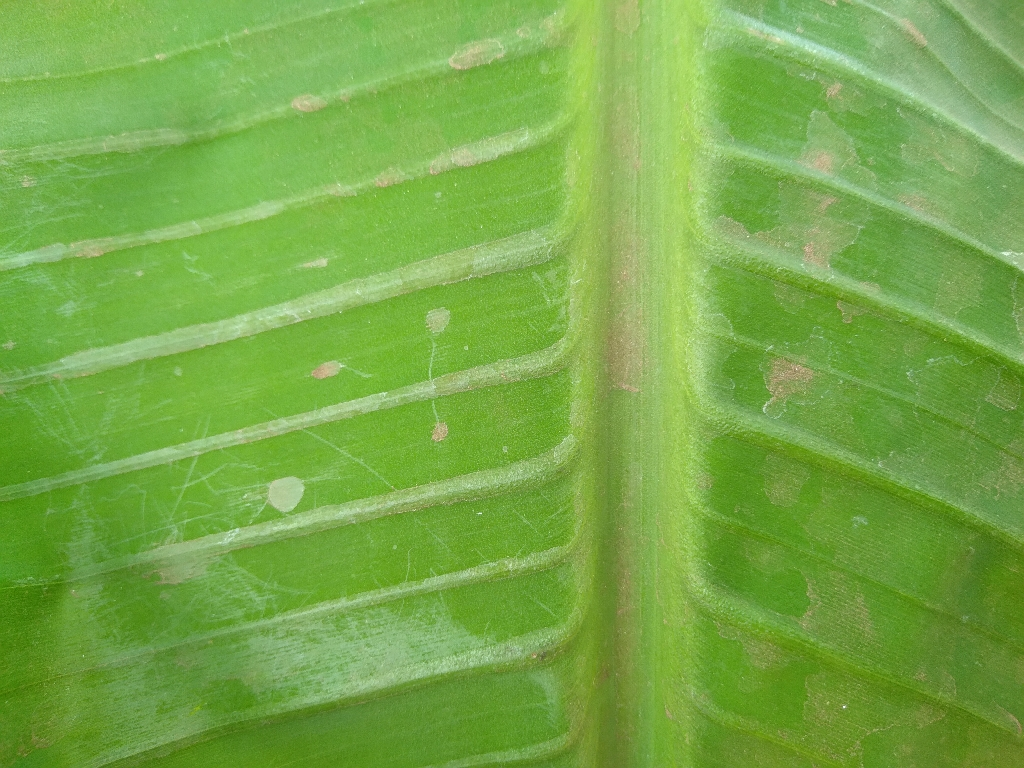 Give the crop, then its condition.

banana, healthy
